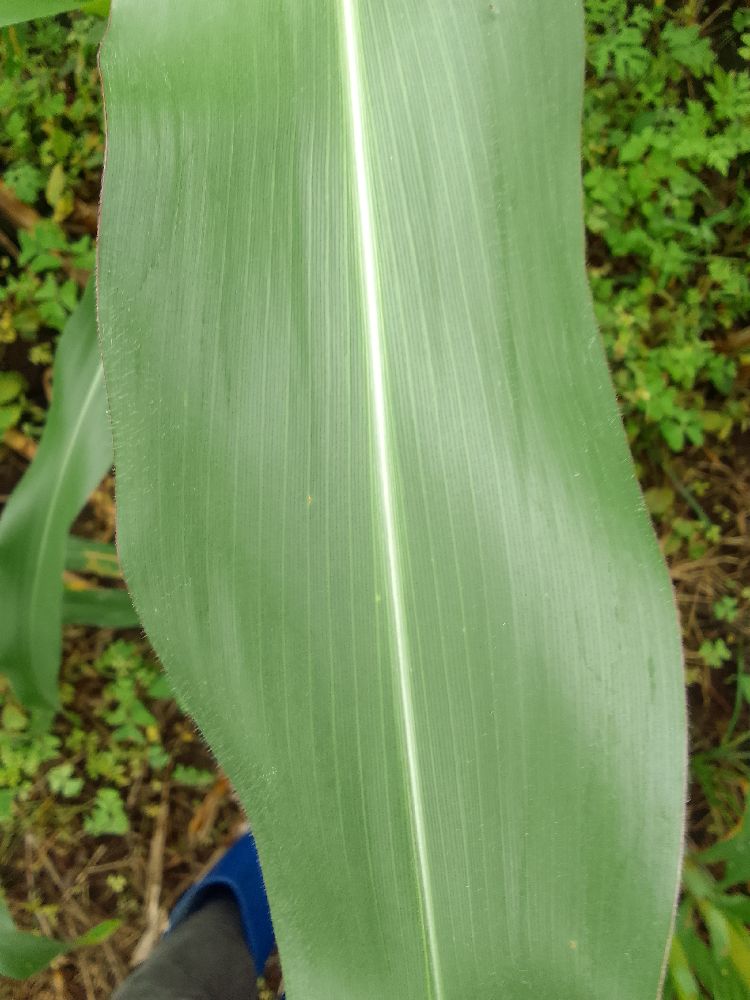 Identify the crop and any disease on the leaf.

maize, healthy
